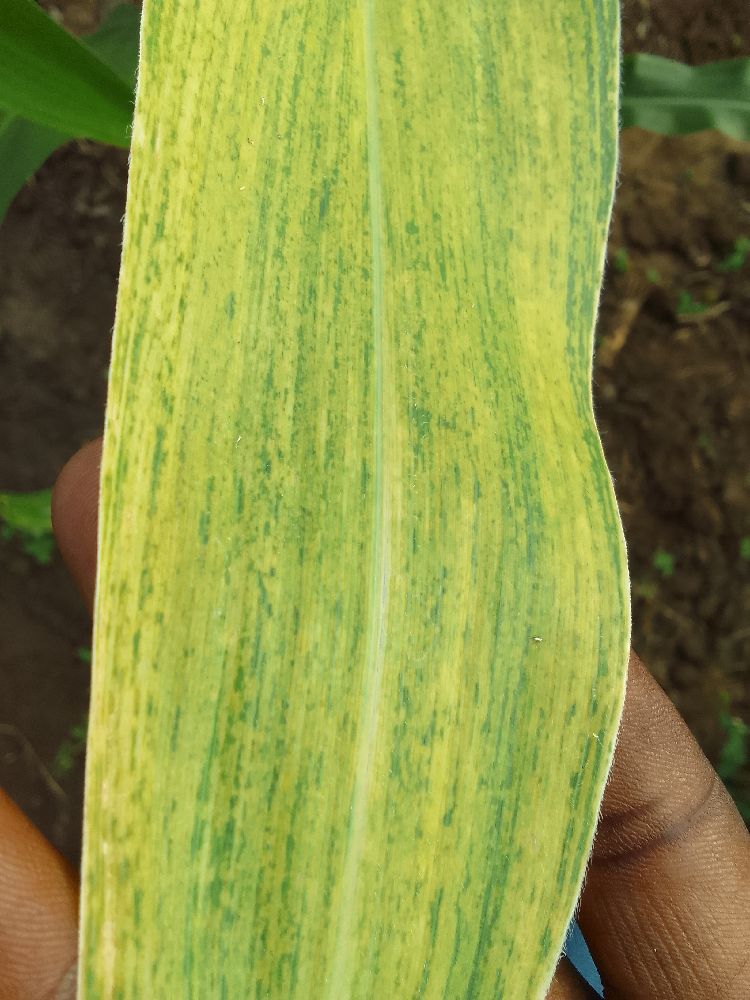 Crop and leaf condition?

maize, maize lethal necrosis
